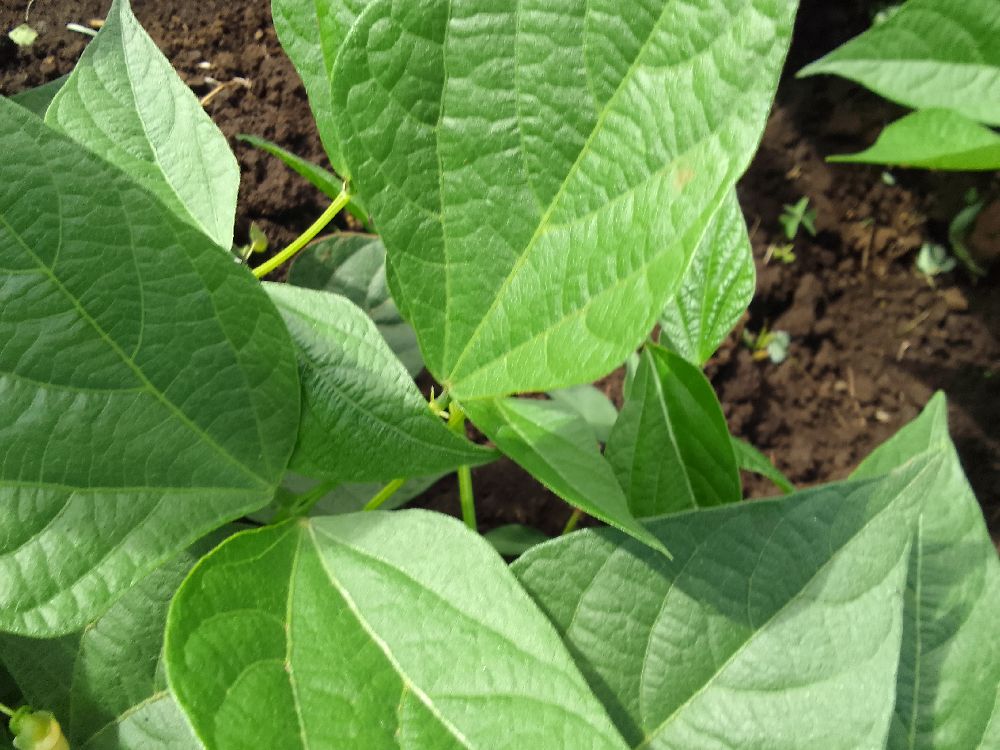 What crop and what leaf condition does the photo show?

common bean, healthy
